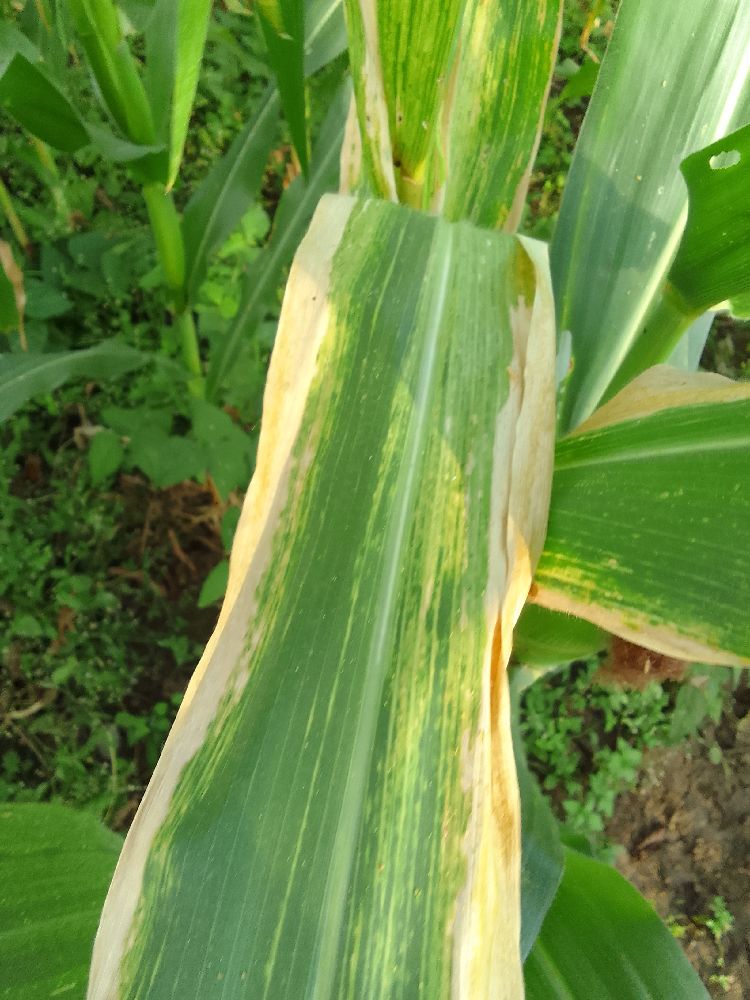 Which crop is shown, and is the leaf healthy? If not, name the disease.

maize, maize lethal necrosis
